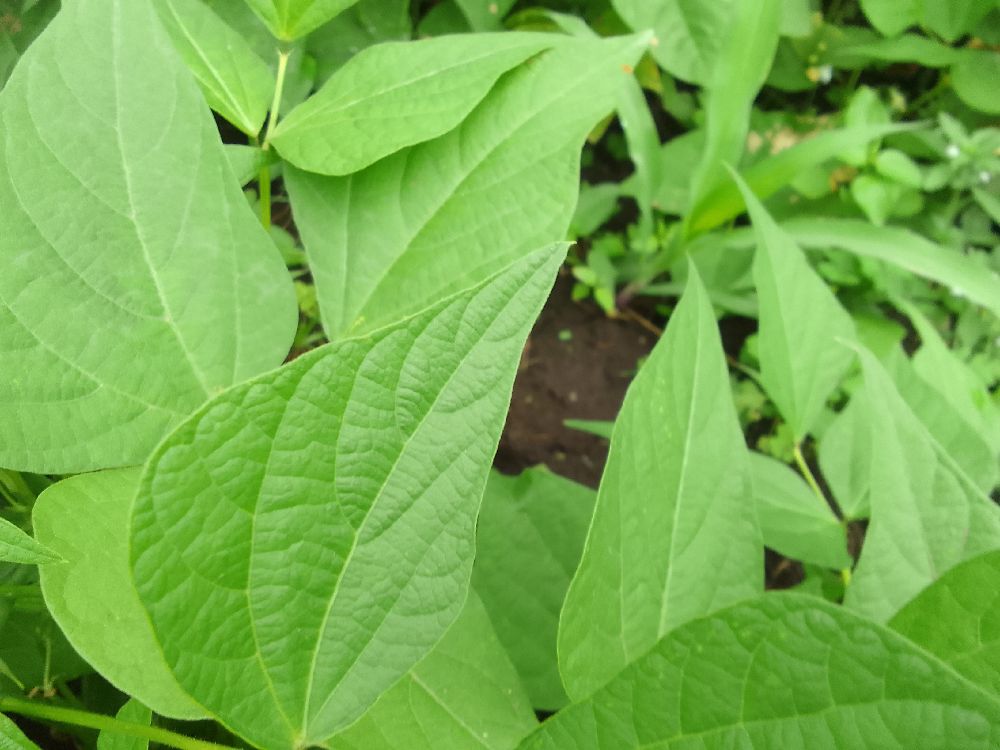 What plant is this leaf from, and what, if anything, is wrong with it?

common bean, healthy
